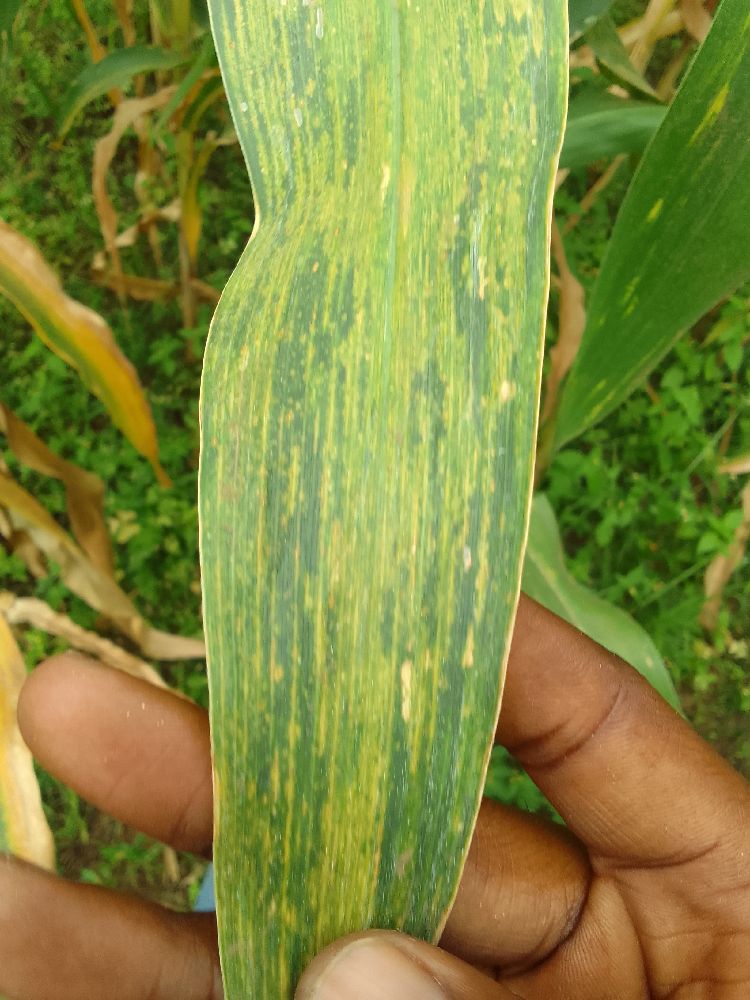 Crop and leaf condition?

maize, maize lethal necrosis
